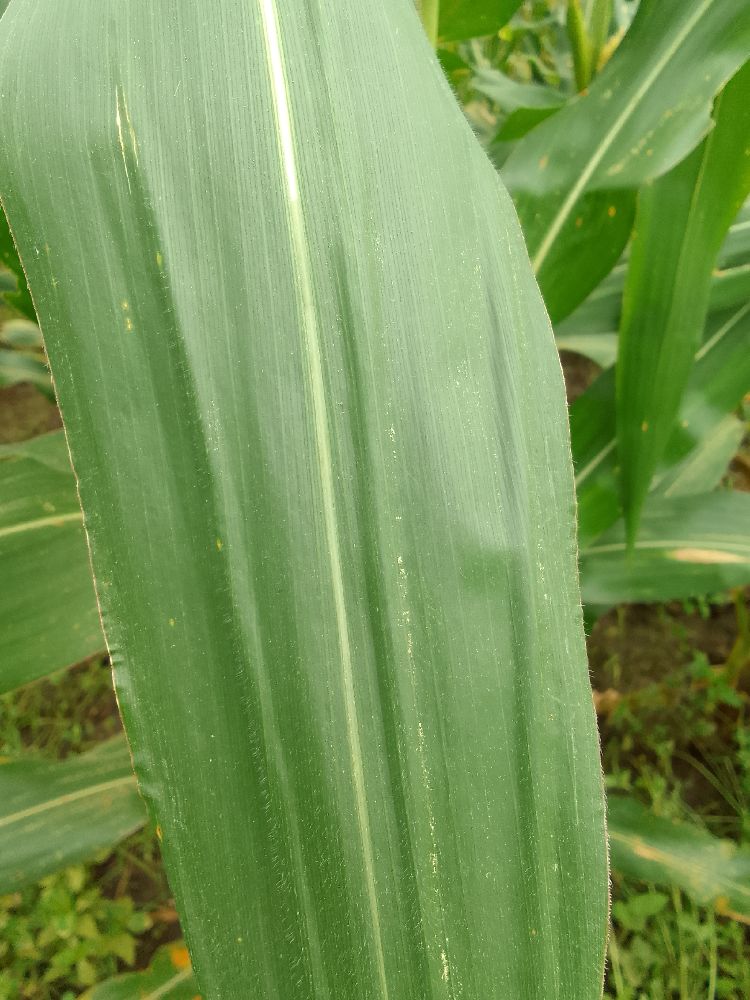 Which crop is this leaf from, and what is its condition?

maize, healthy
